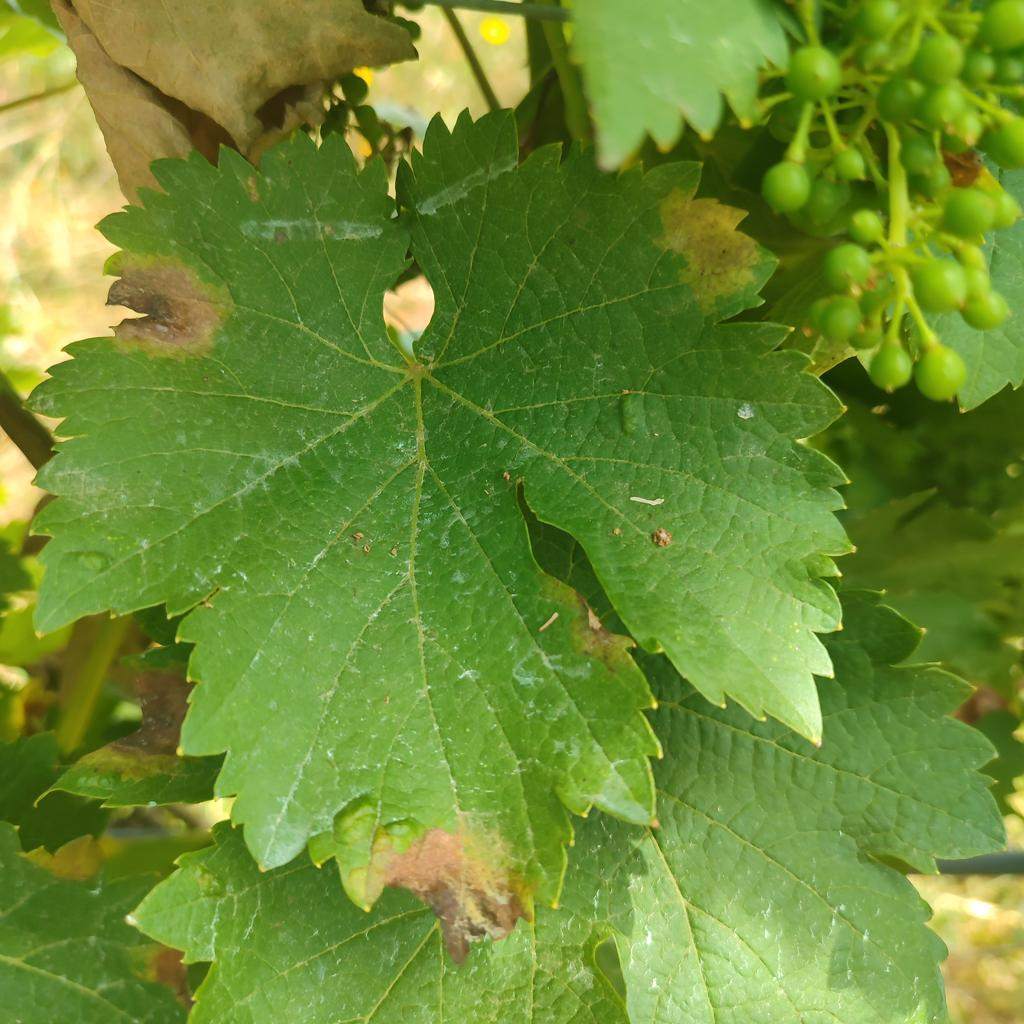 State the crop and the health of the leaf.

grapevine, downy mildew
